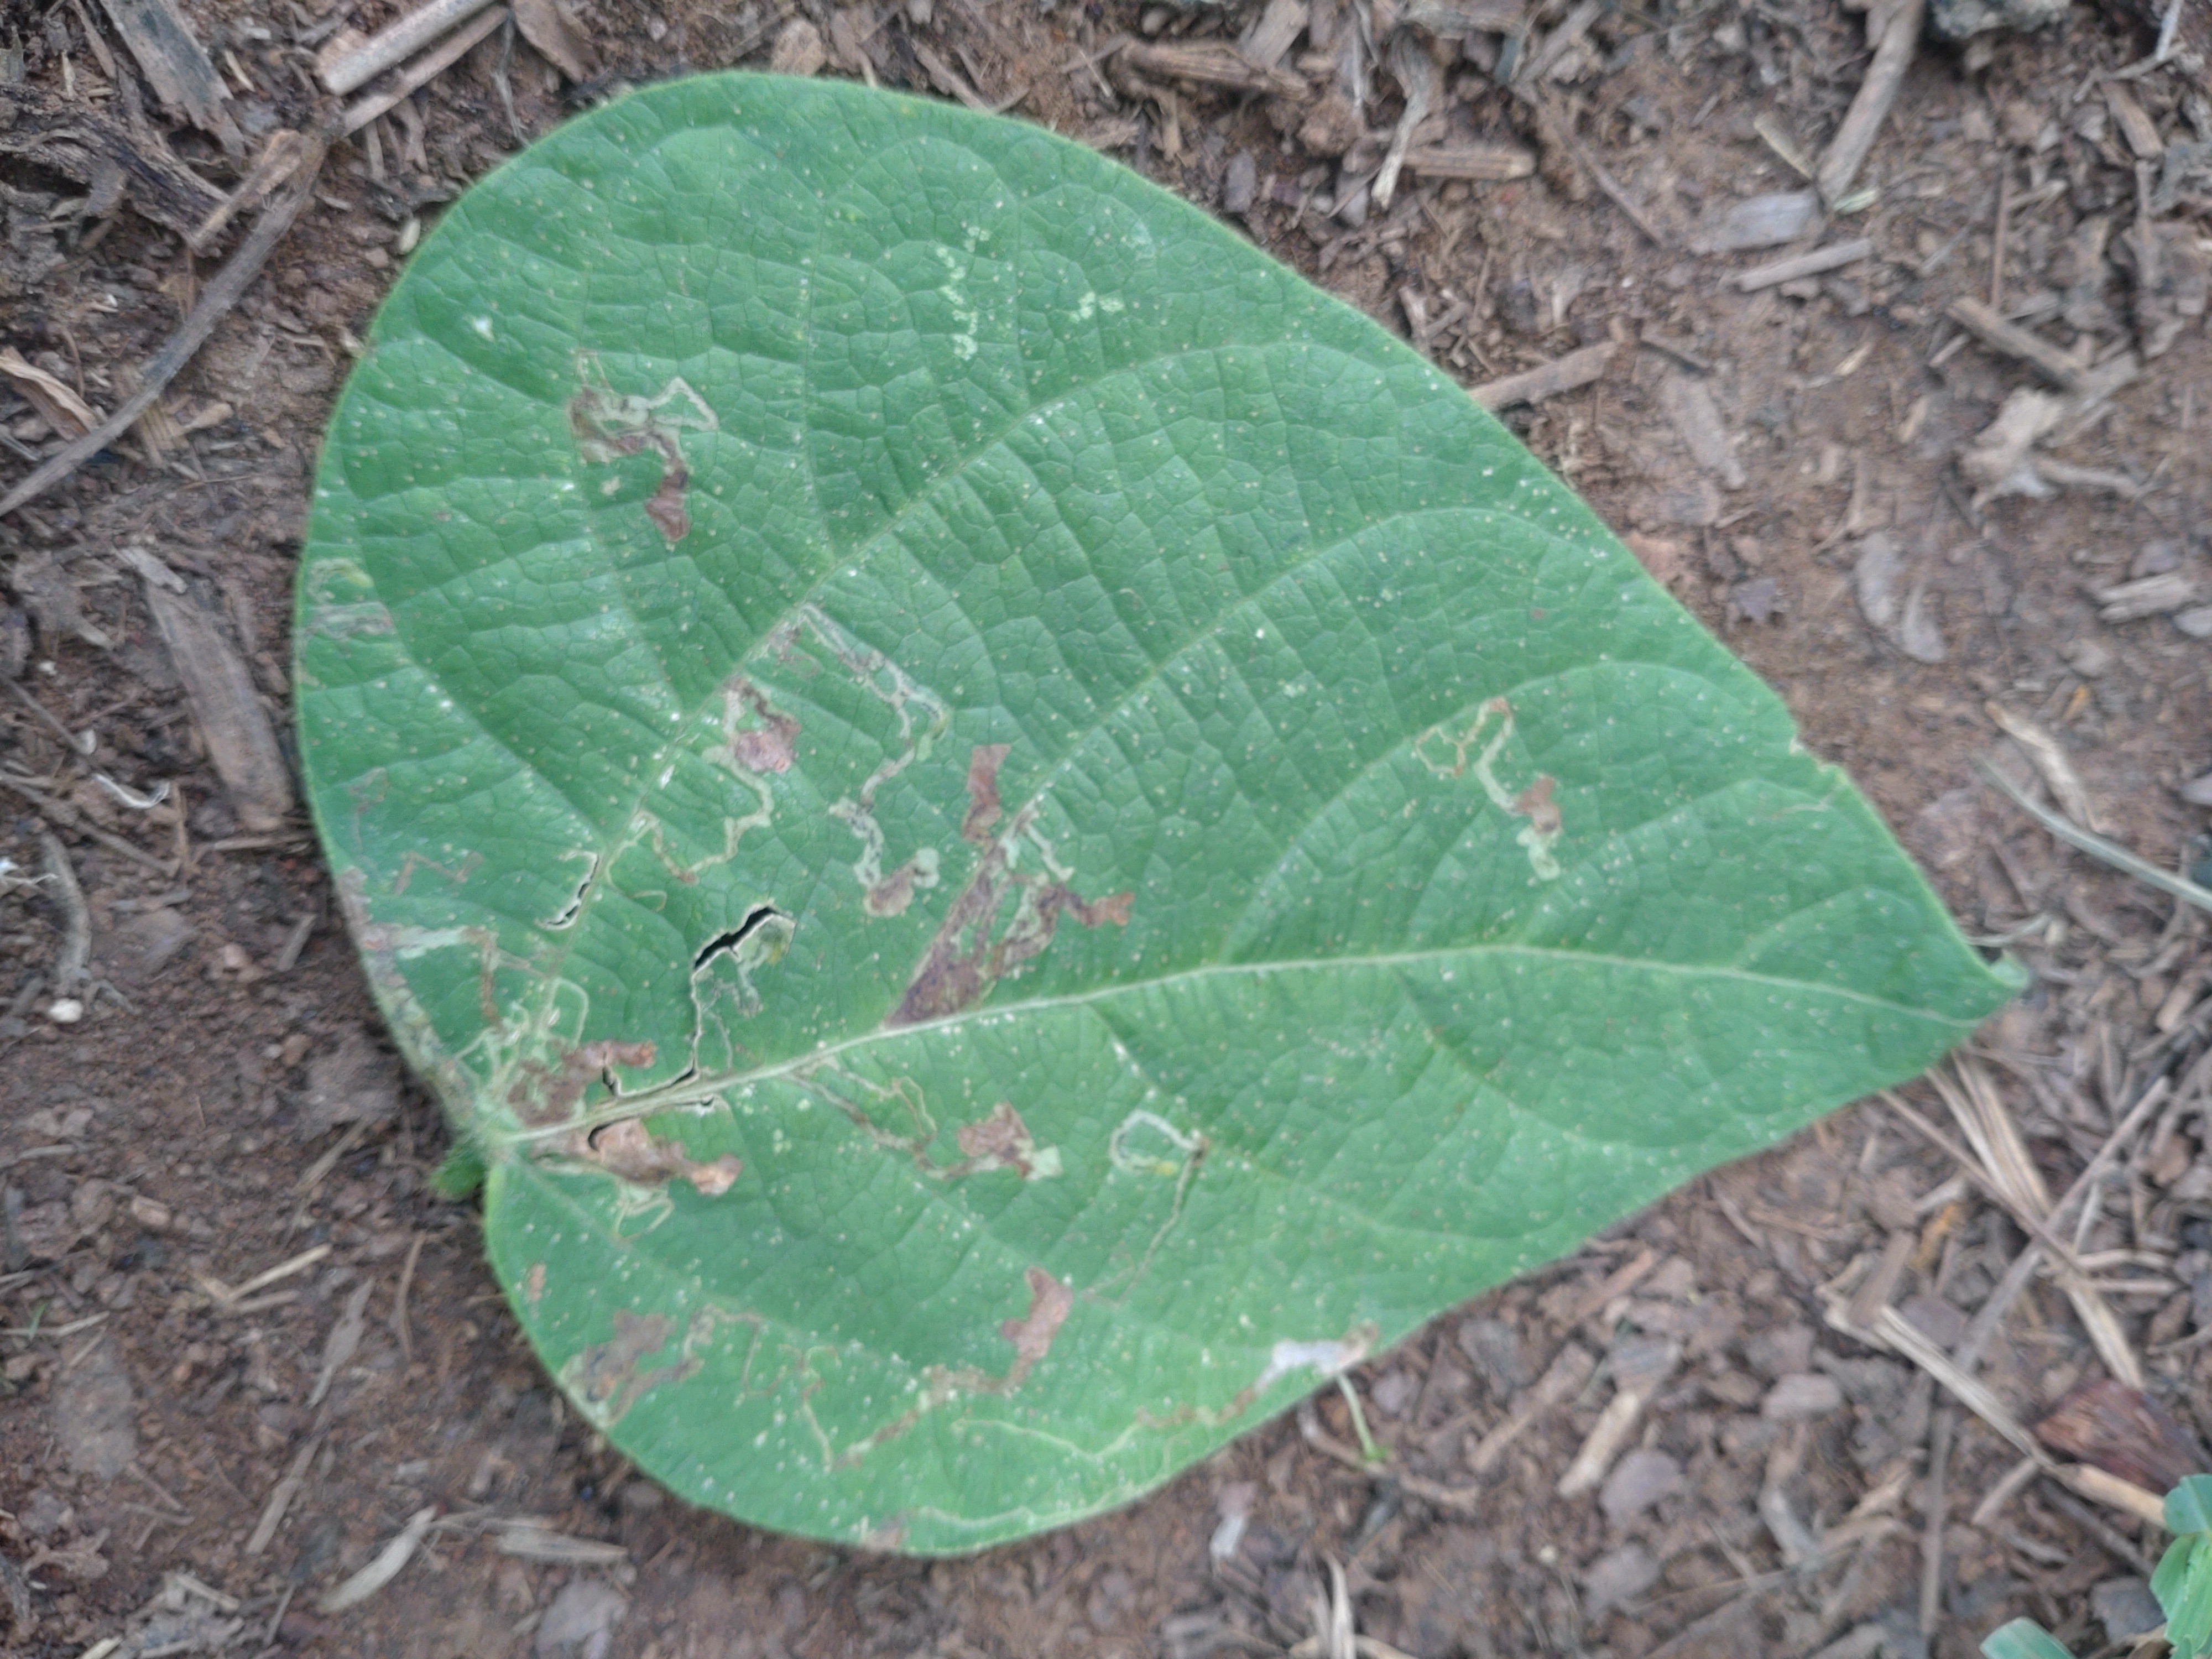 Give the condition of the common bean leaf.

anthracnose
